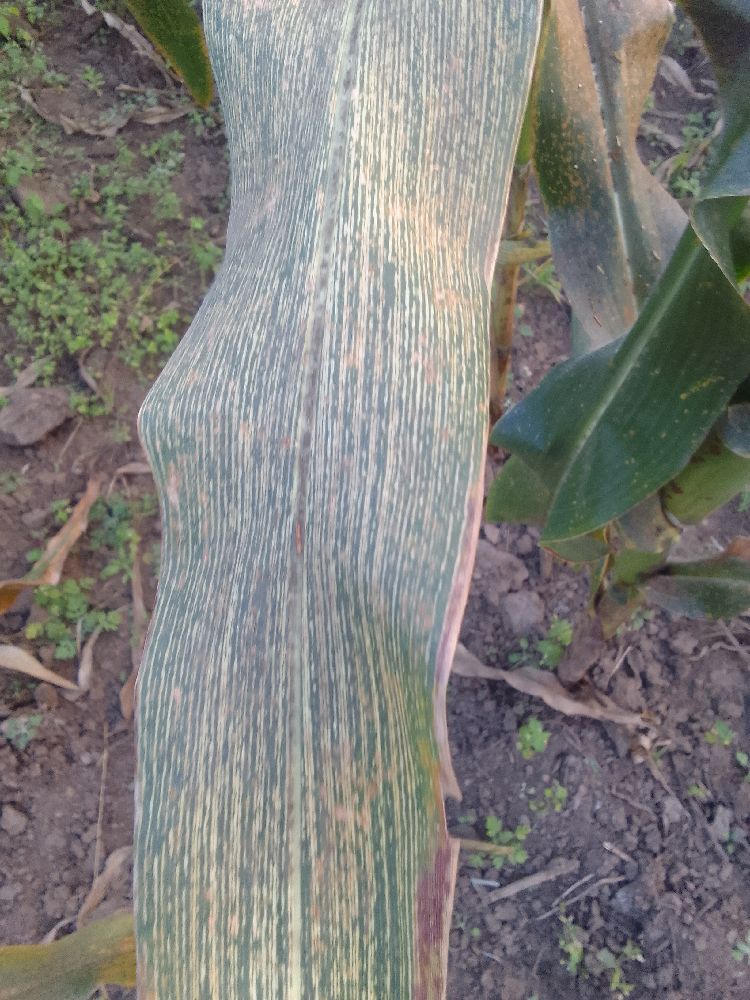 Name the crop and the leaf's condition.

maize, maize streak virus
